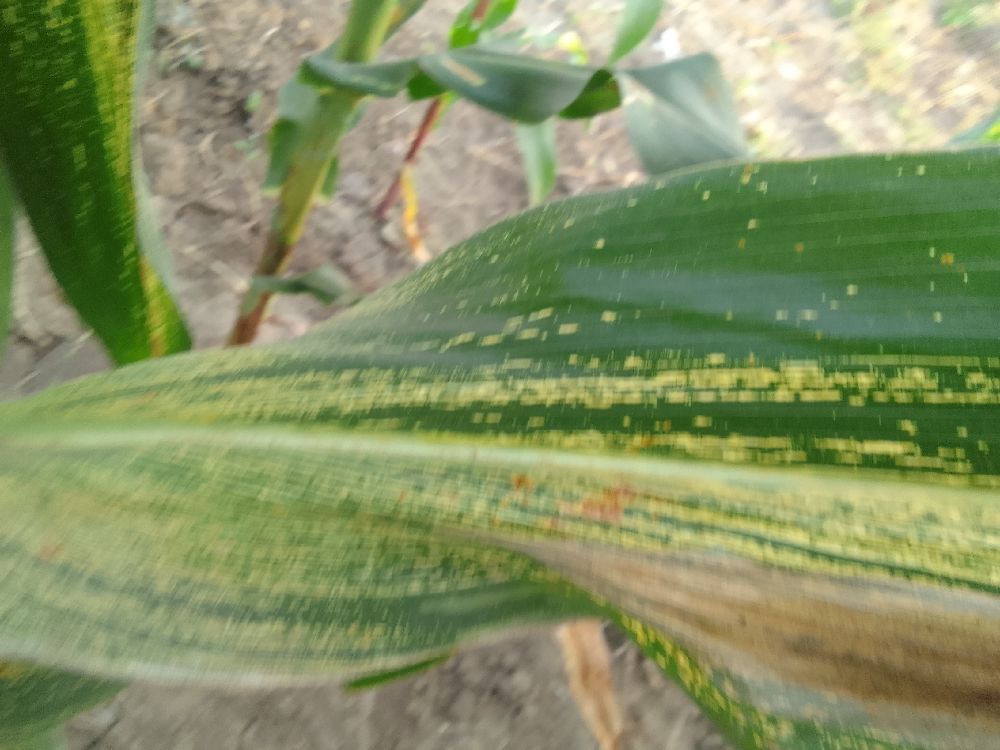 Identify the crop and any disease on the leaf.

maize, maize streak virus
